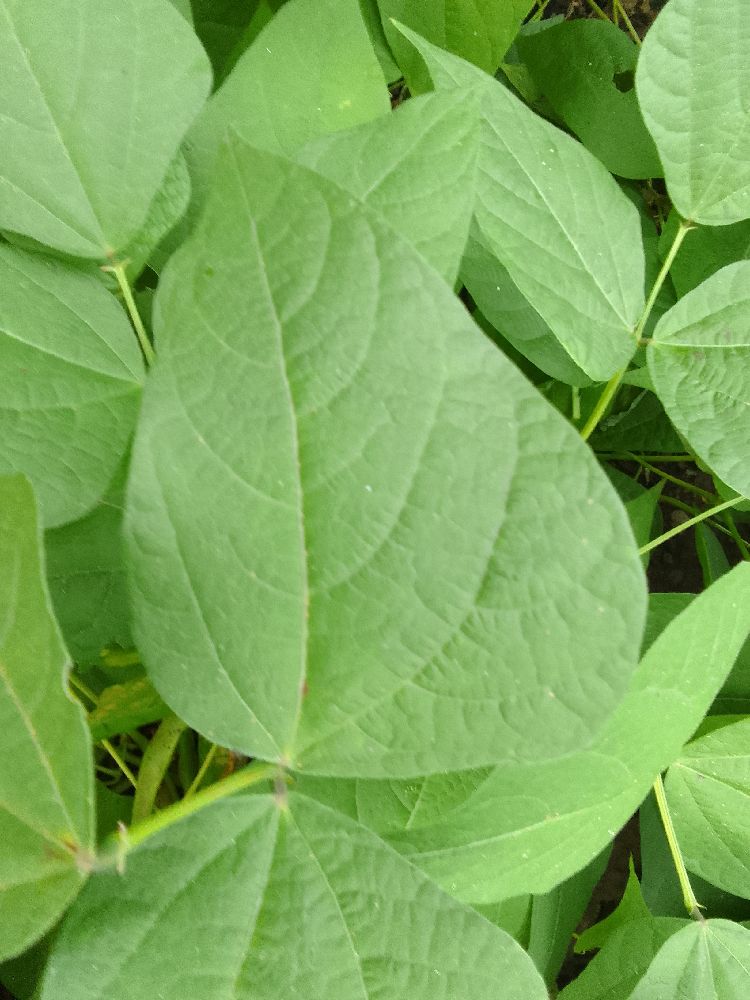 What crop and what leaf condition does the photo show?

common bean, healthy
